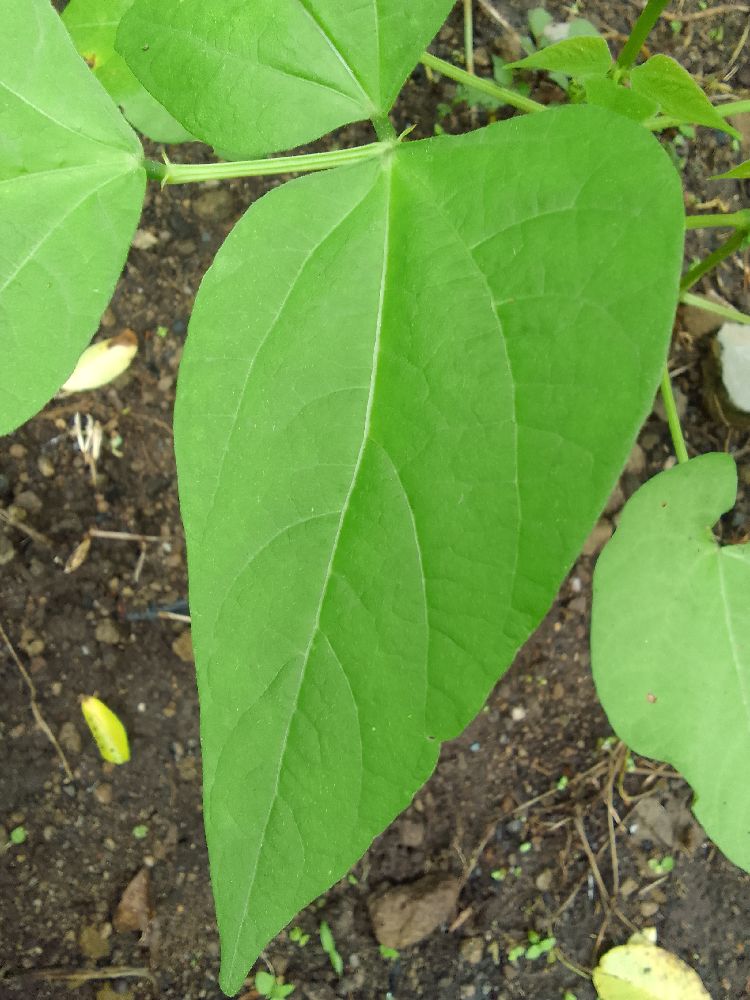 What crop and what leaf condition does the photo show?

common bean, healthy
